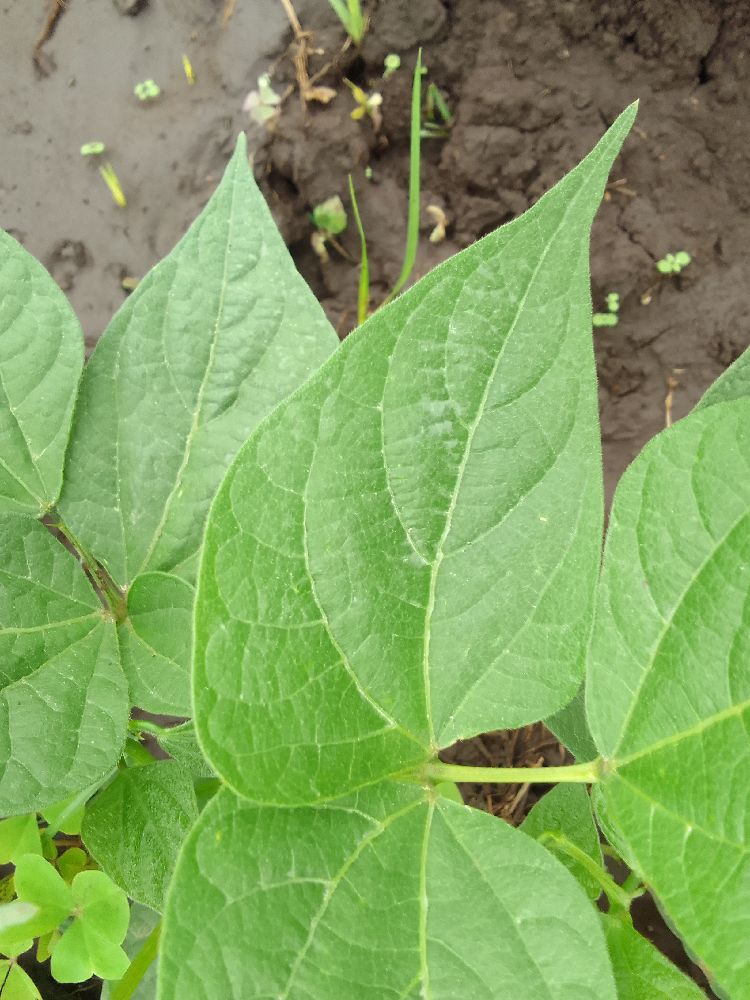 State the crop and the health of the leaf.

common bean, healthy
